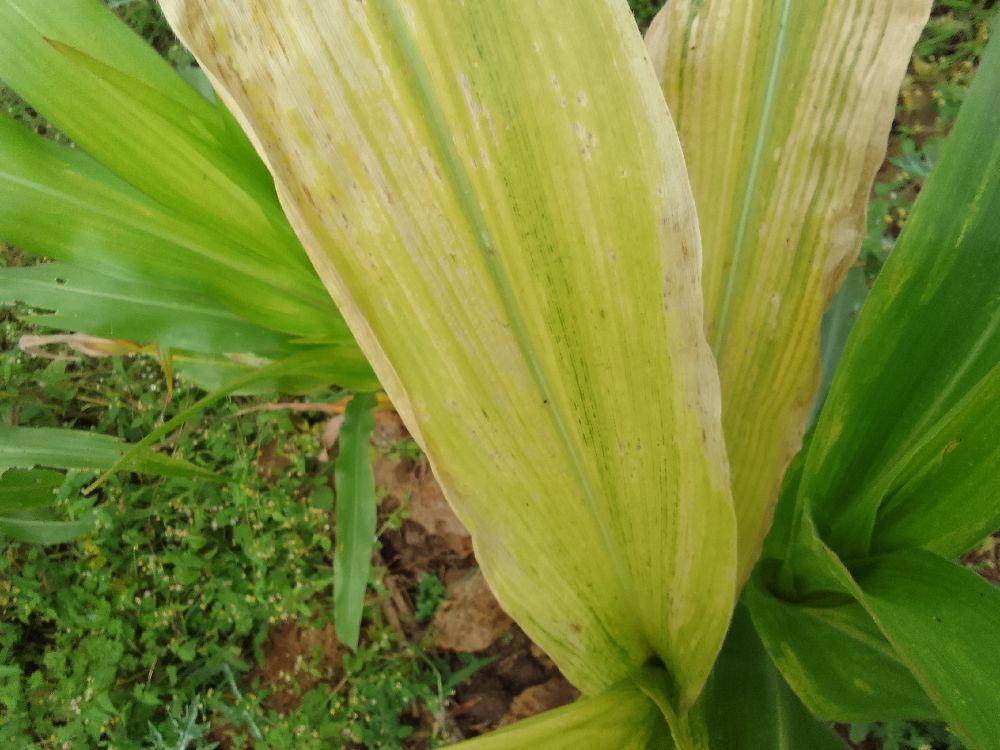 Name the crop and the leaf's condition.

maize, maize lethal necrosis
